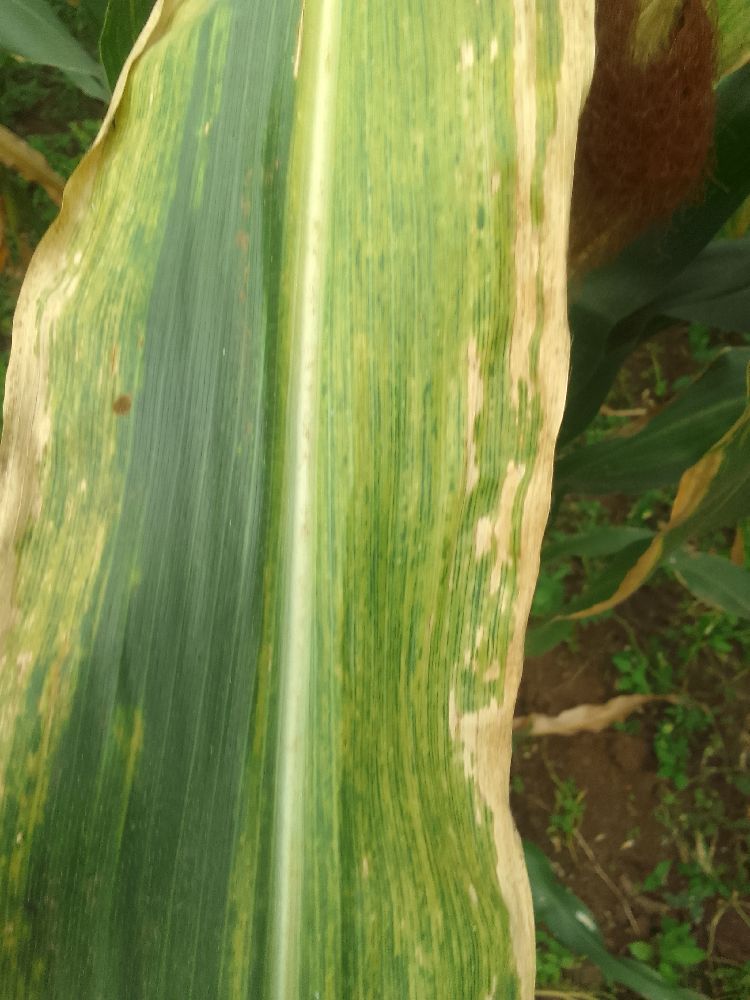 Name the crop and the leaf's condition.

maize, maize lethal necrosis
